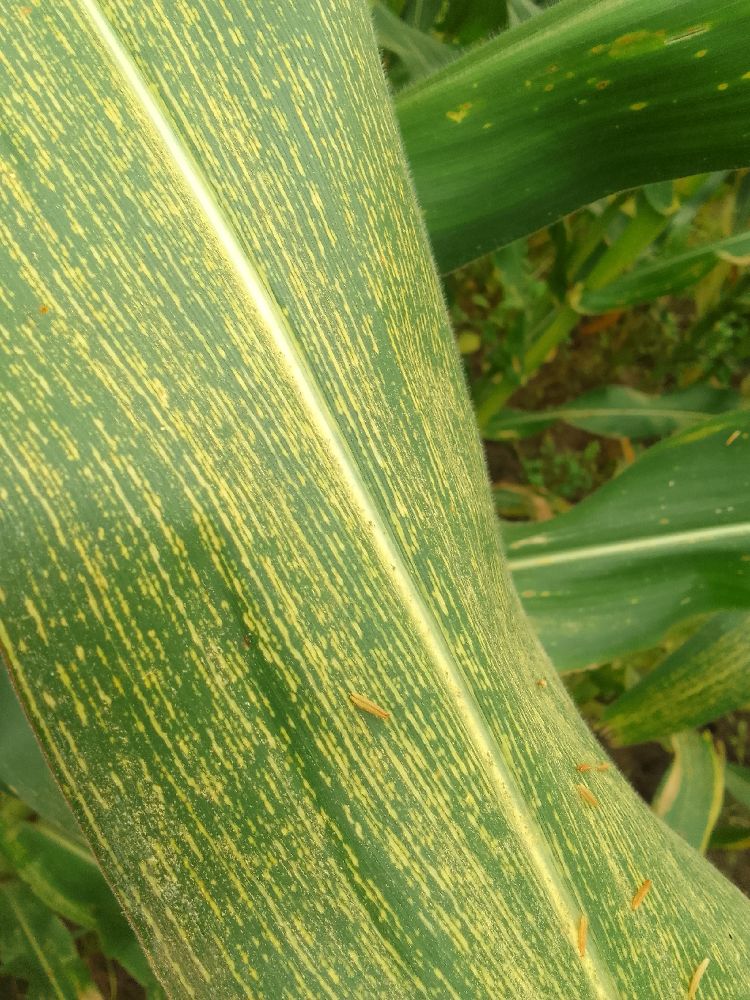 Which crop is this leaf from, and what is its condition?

maize, maize streak virus
